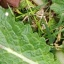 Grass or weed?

structured weed
